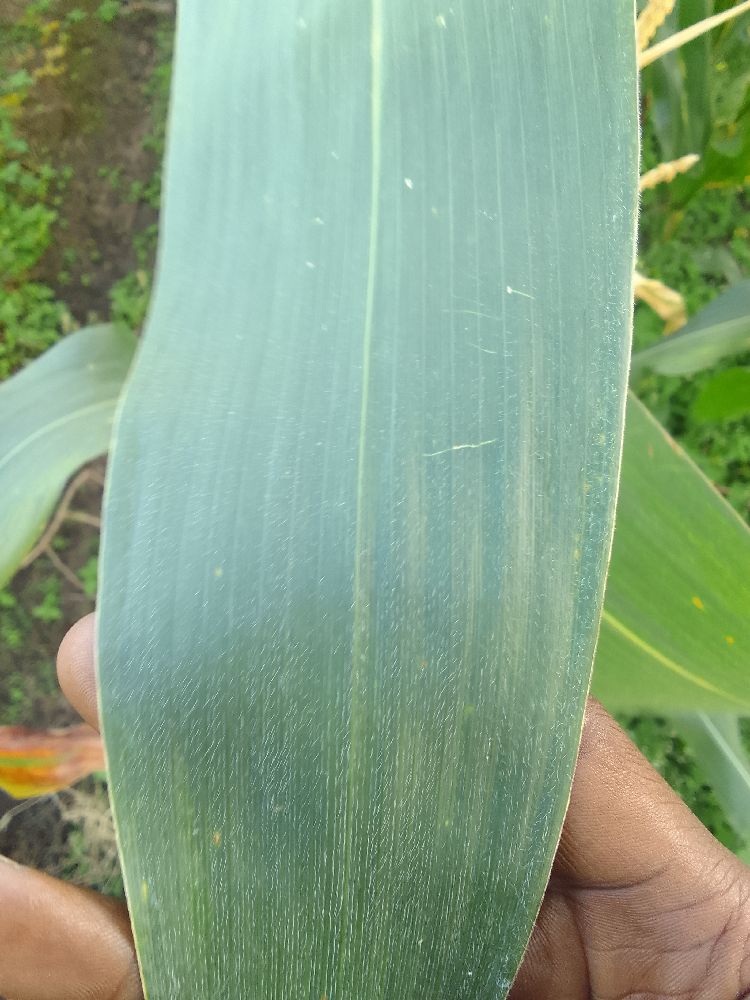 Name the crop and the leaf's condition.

maize, healthy
